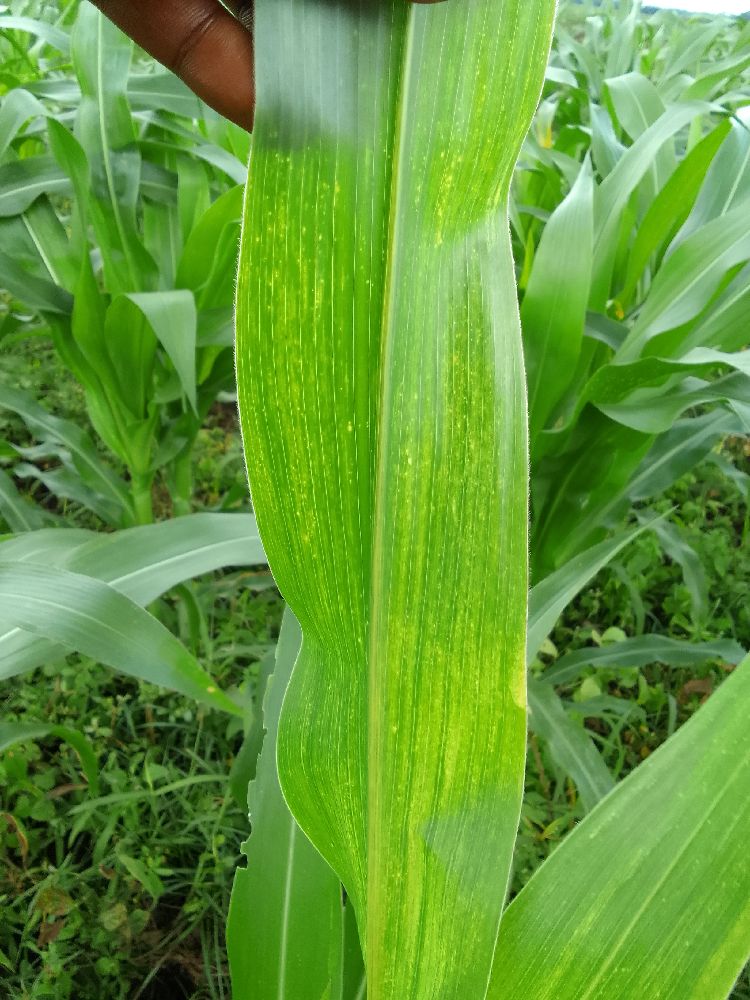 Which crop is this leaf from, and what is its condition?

maize, maize lethal necrosis
